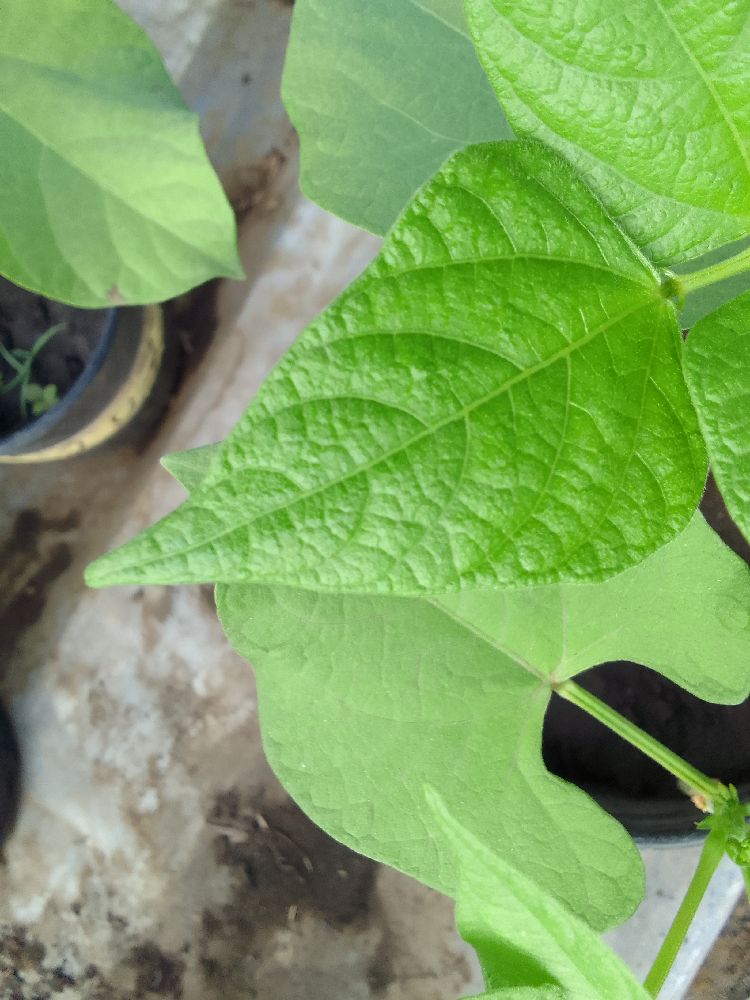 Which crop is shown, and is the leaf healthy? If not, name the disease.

common bean, healthy
